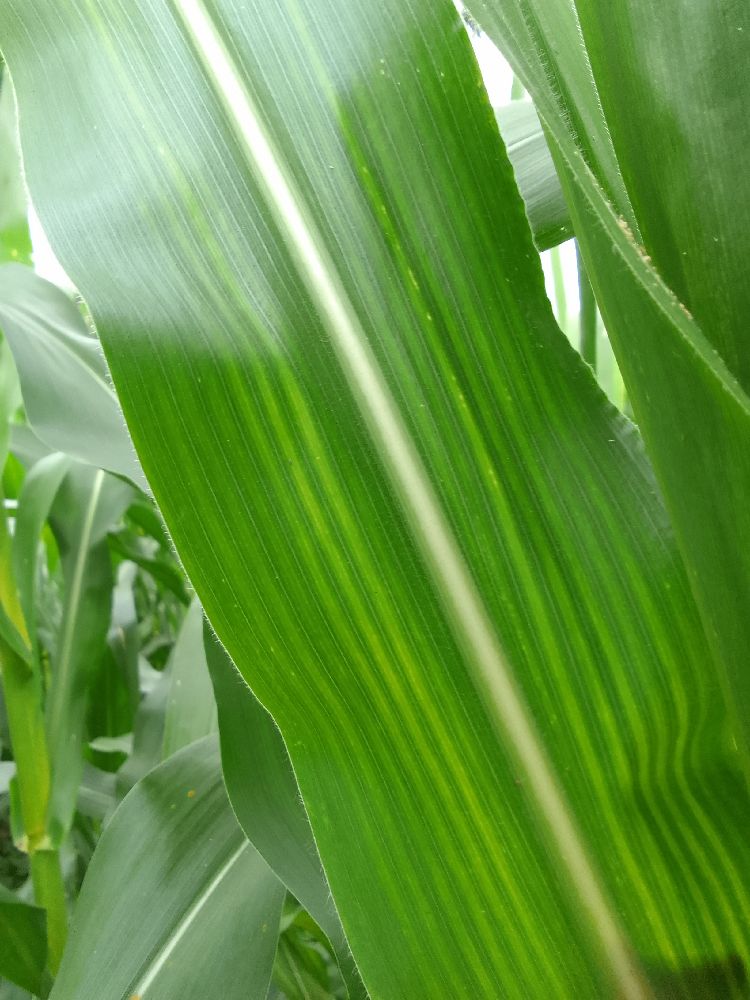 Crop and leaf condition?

maize, healthy
